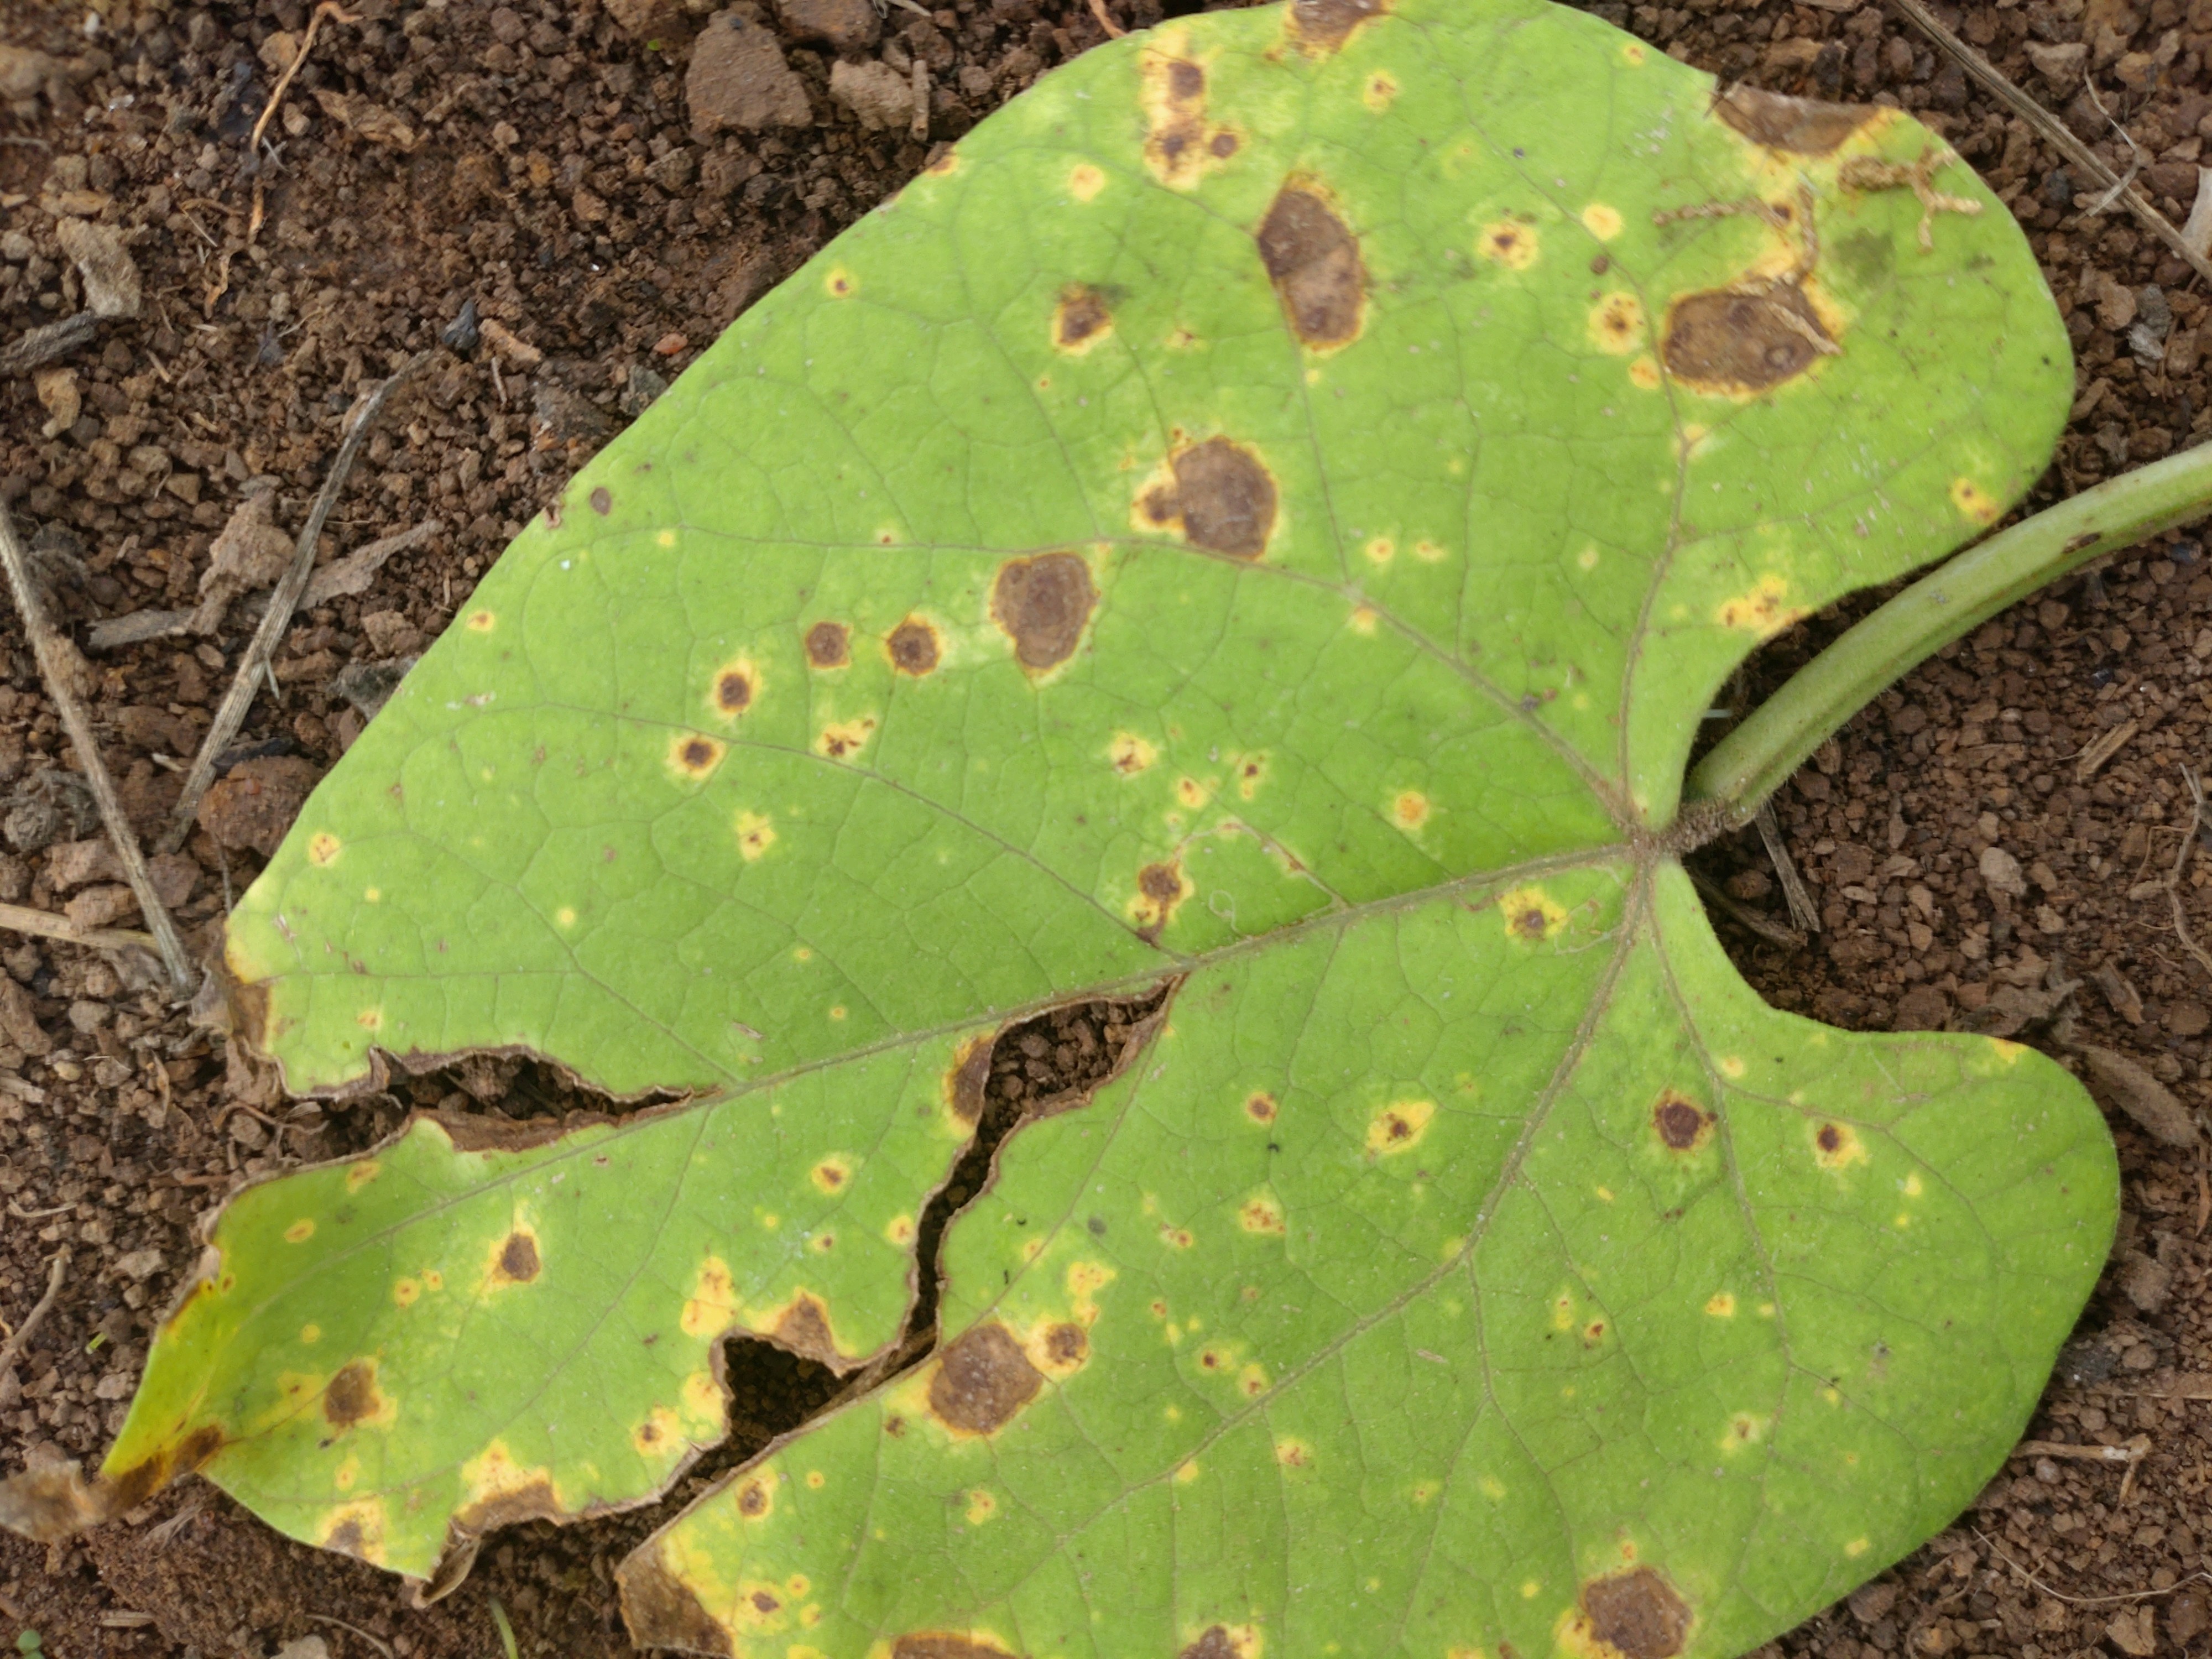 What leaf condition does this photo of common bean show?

rust
